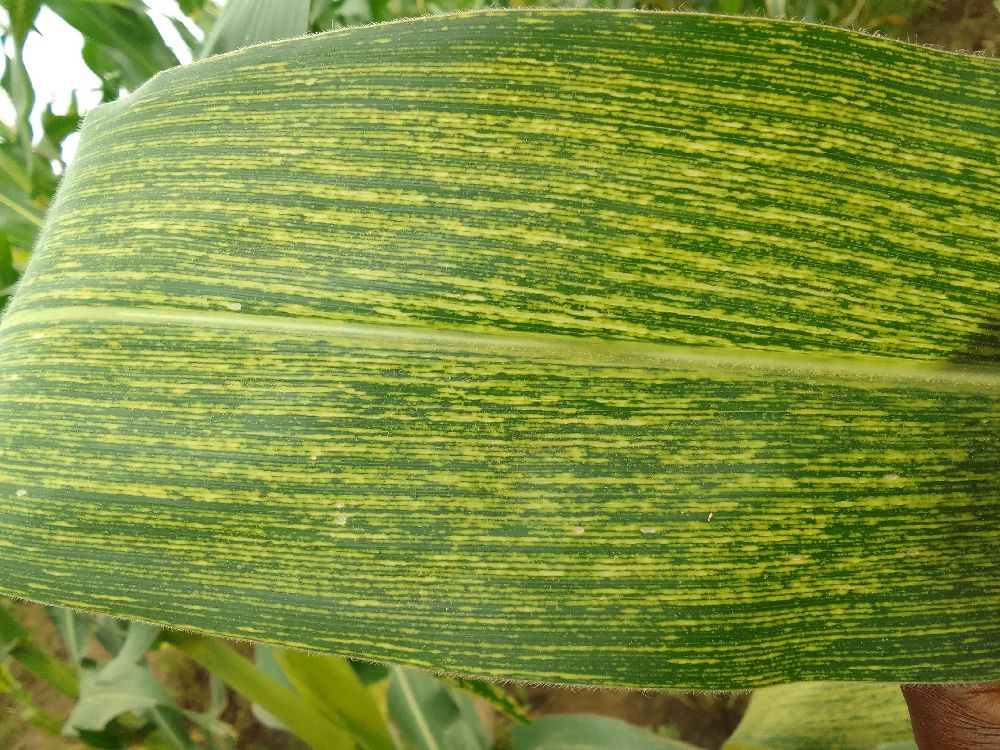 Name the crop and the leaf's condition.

maize, maize streak virus
